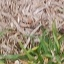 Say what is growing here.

grass
